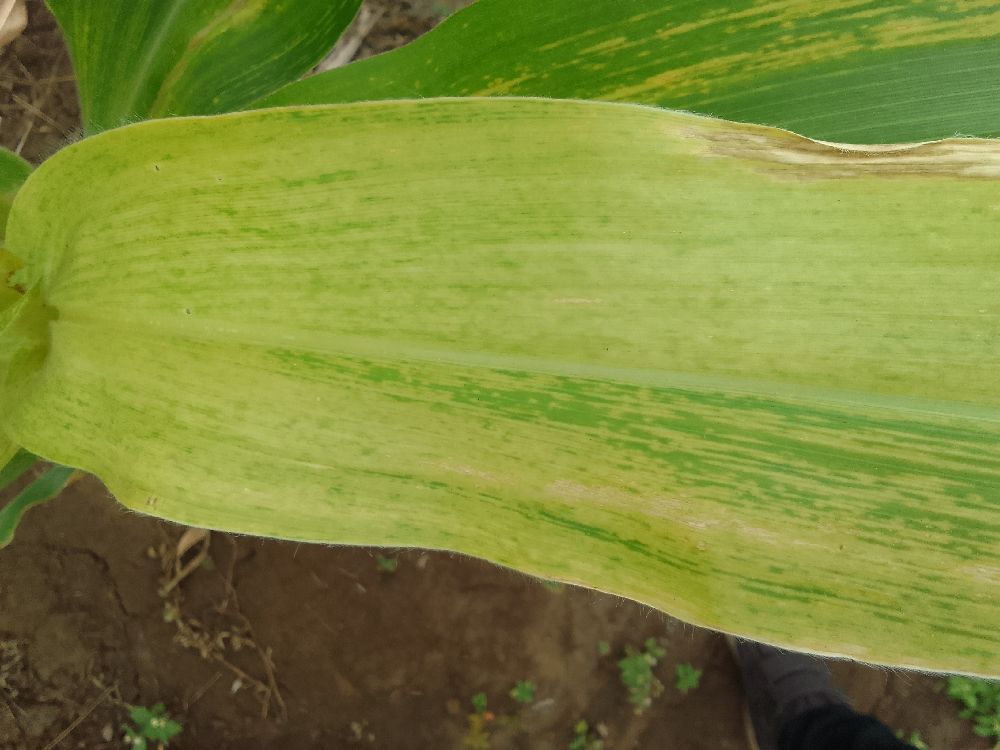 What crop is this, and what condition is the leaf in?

maize, maize lethal necrosis
